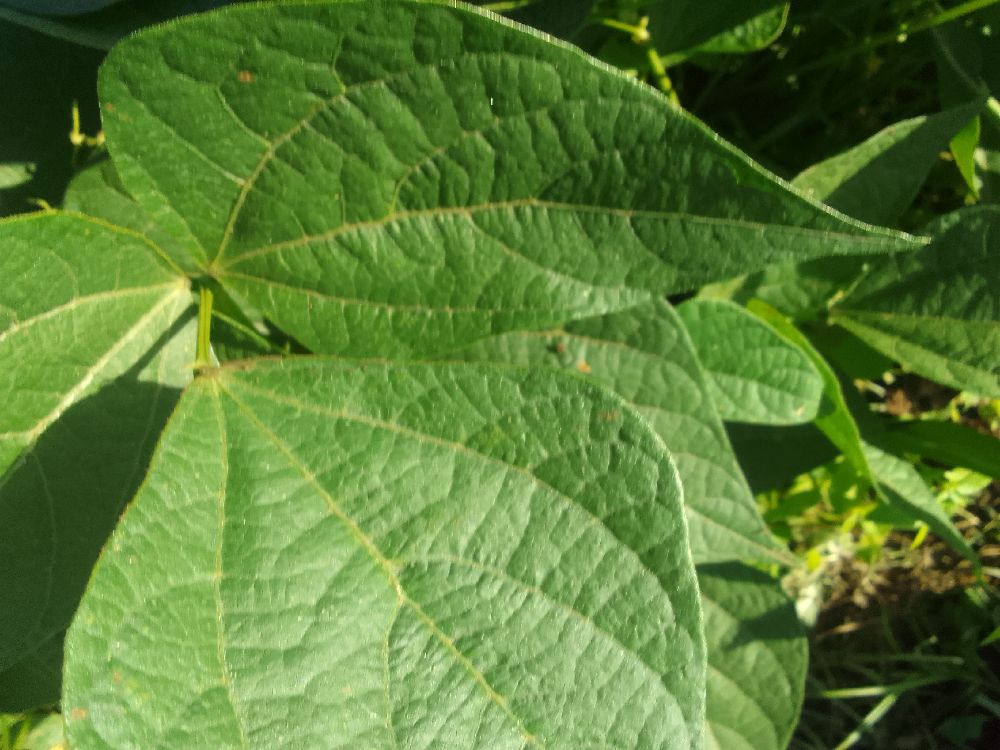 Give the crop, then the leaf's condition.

common bean, healthy
